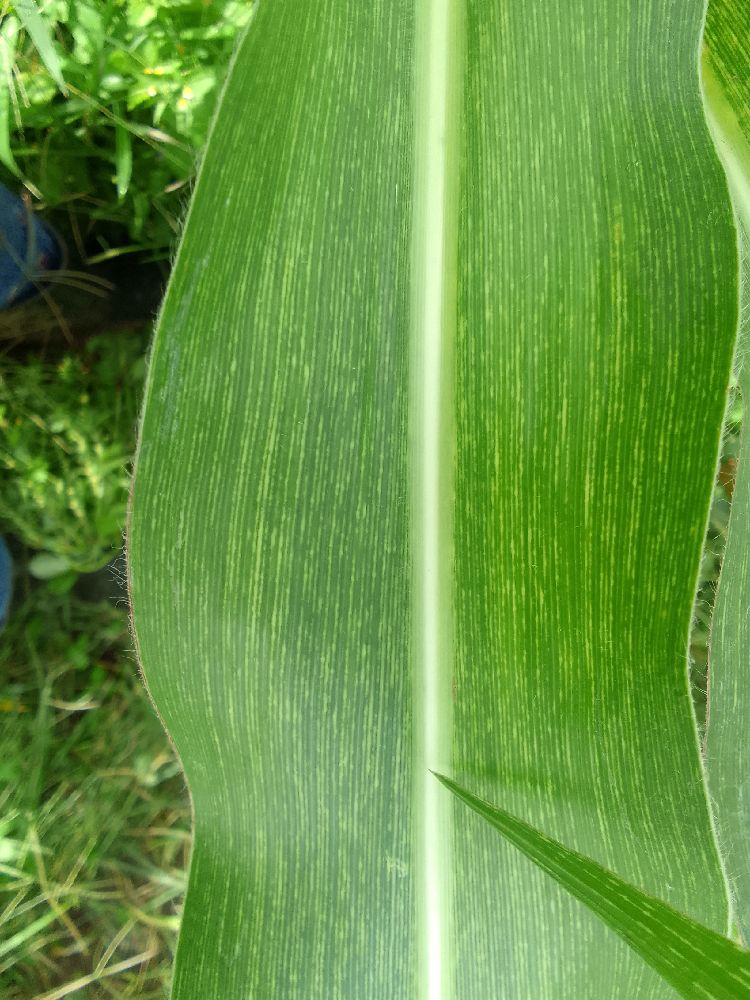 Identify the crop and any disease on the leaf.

maize, maize streak virus
